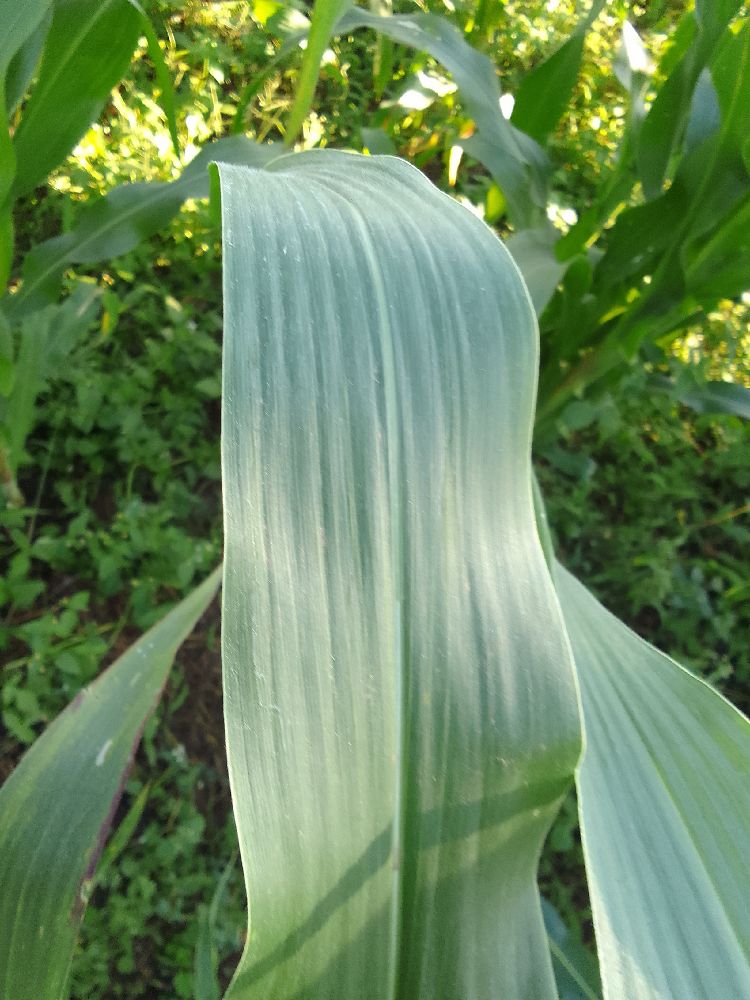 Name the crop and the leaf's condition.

maize, healthy
